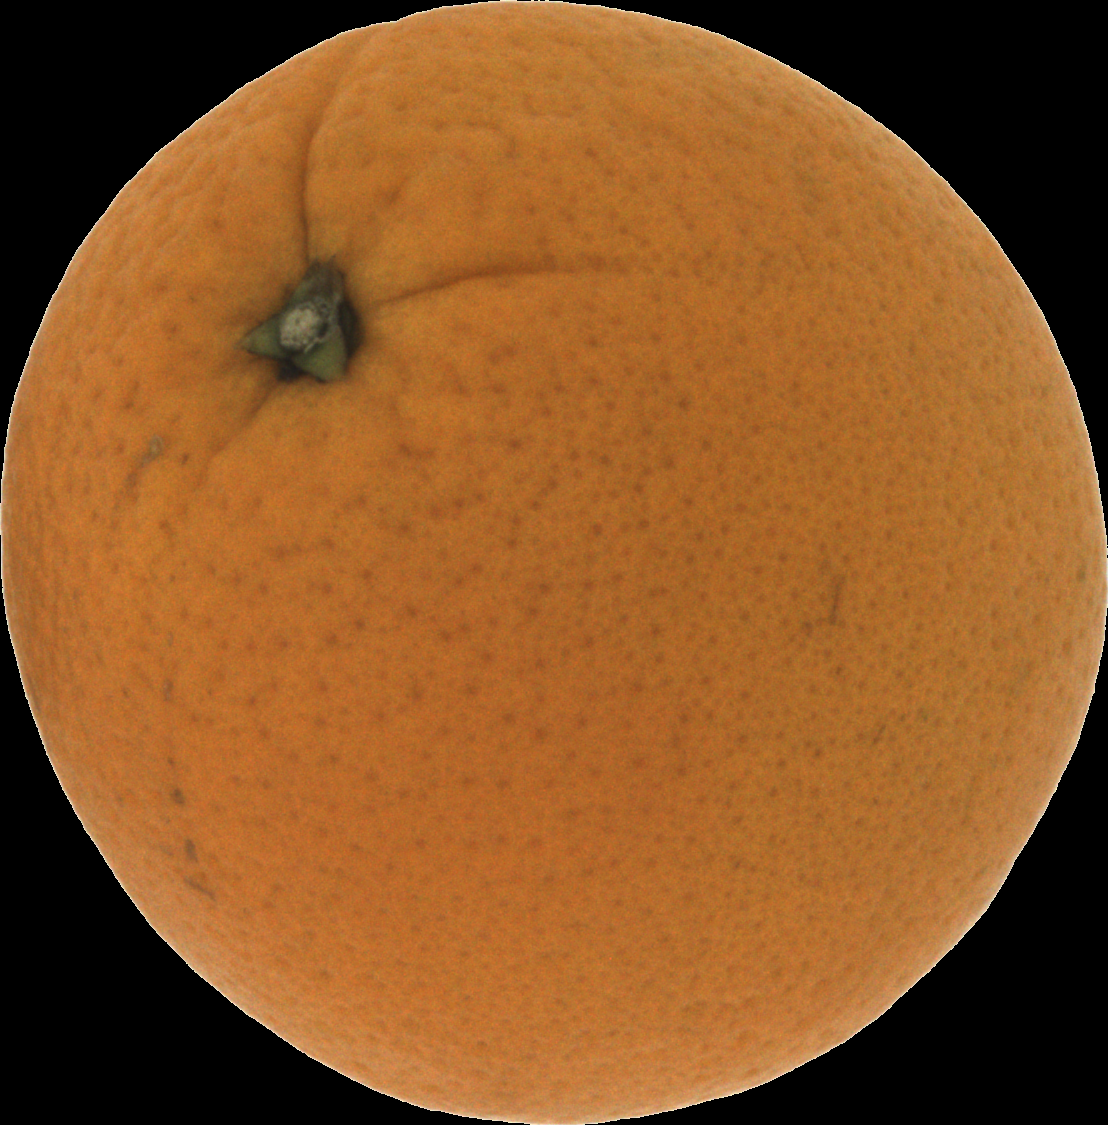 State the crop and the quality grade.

orange, good
